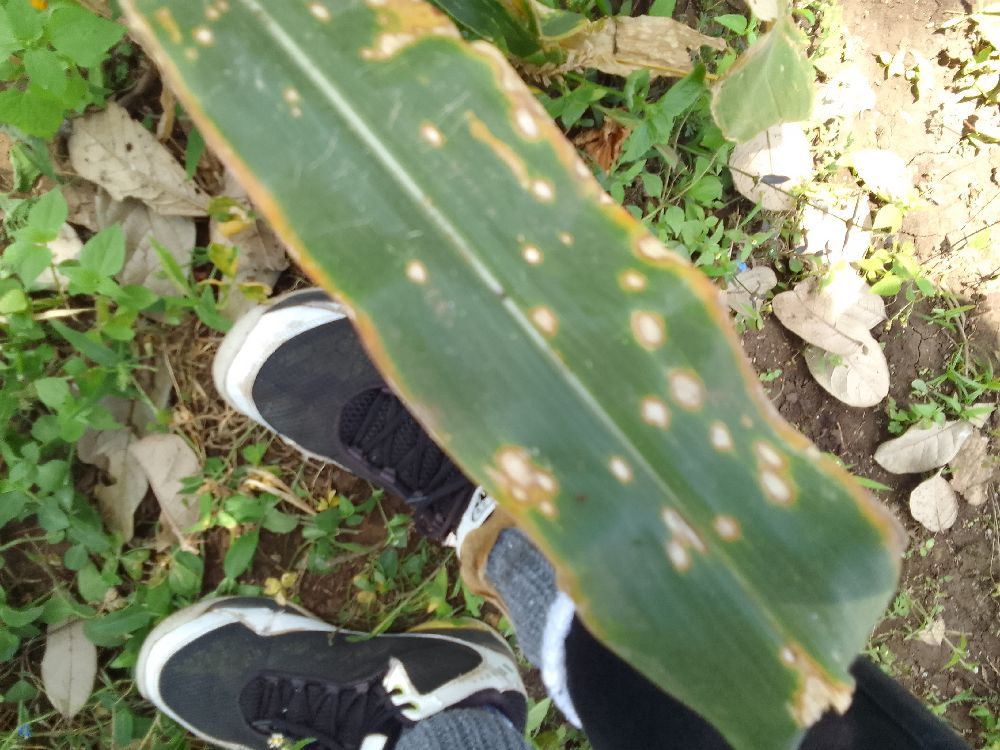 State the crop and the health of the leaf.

maize, maize lethal necrosis
